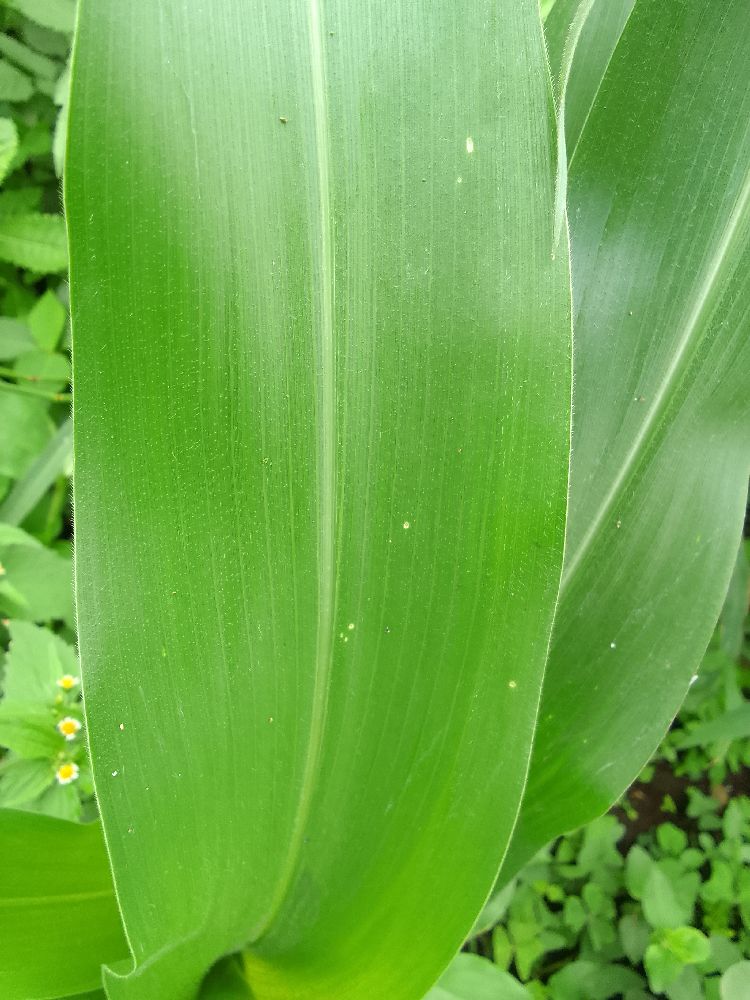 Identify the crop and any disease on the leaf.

maize, healthy
